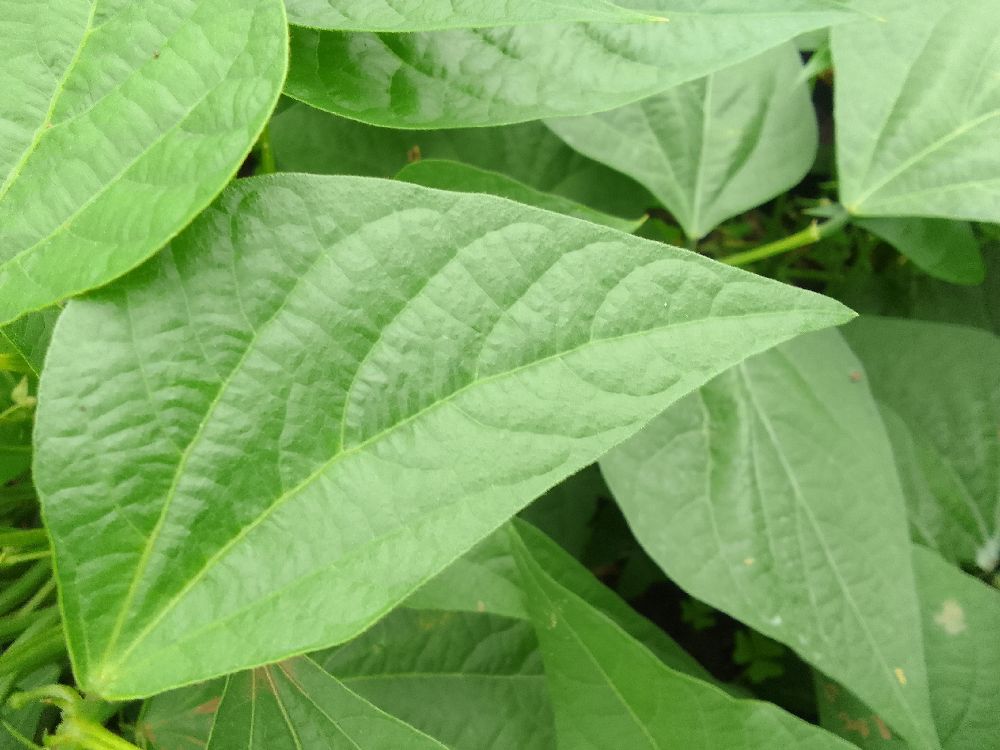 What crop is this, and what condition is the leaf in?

common bean, healthy
